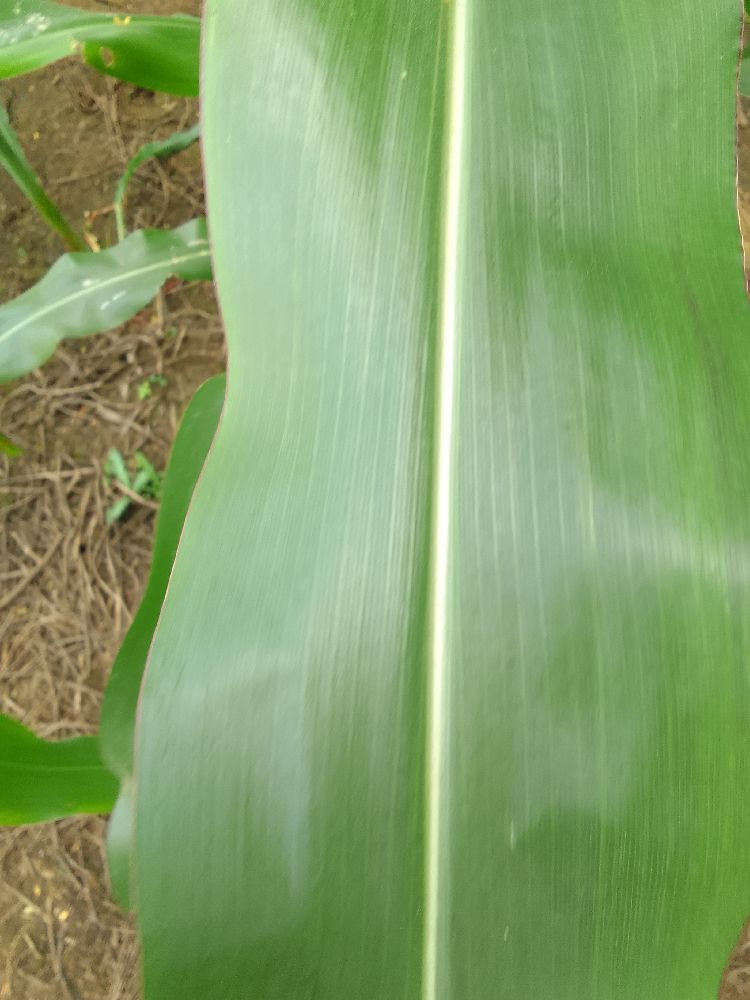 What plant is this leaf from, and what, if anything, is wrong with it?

maize, healthy
